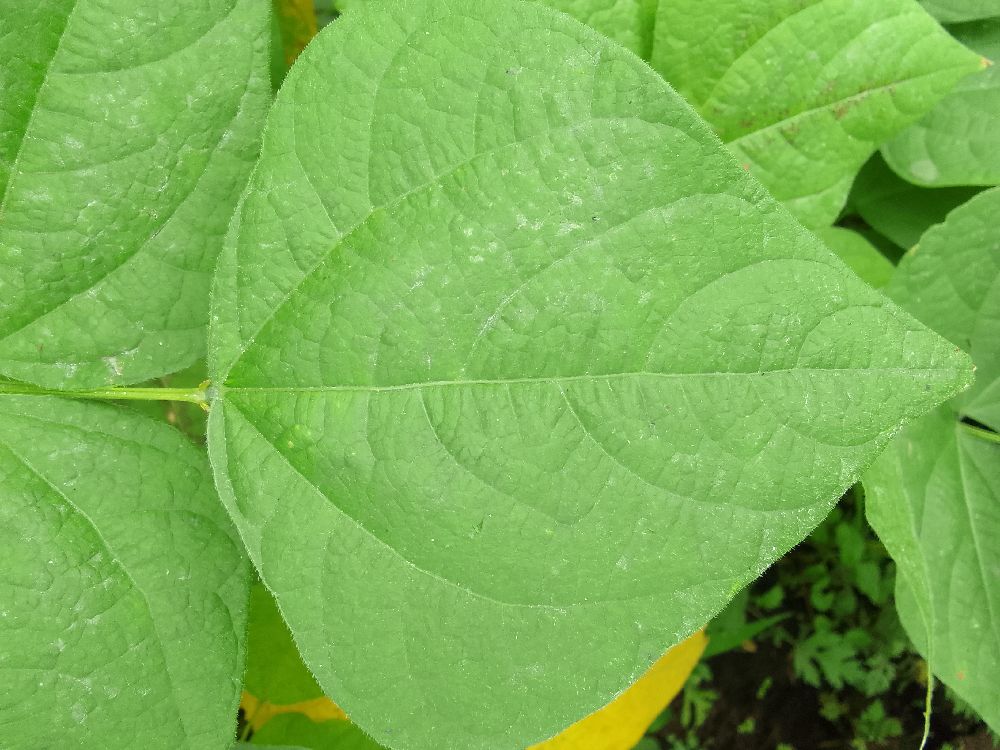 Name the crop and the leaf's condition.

common bean, healthy
